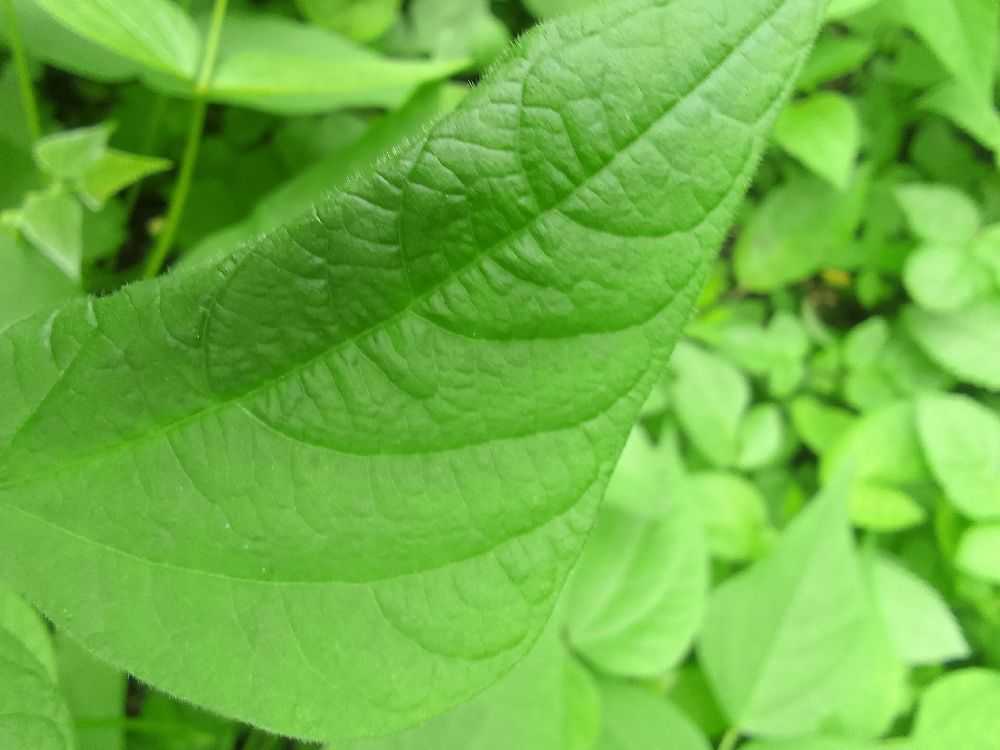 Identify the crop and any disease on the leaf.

common bean, healthy
